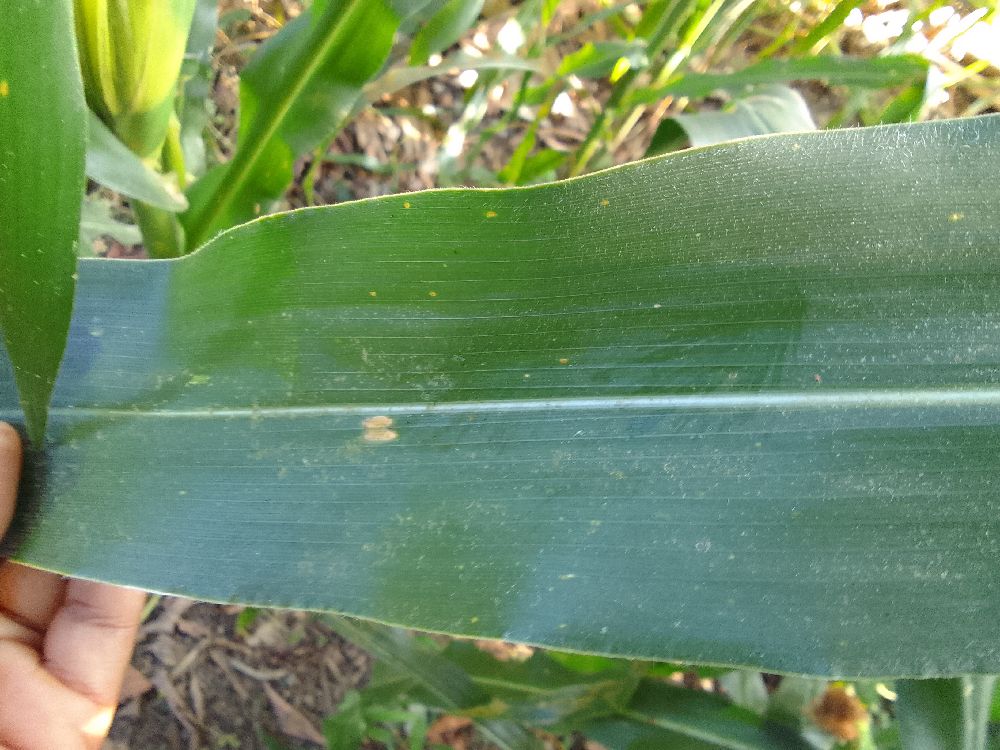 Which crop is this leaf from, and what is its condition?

maize, healthy
